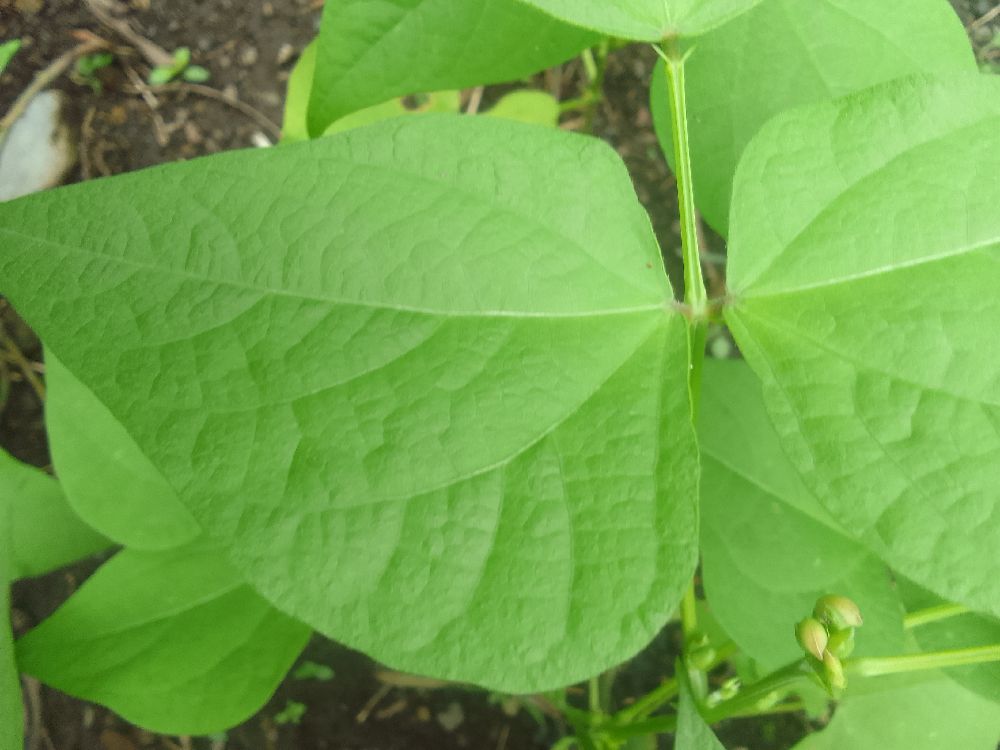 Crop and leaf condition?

common bean, healthy
